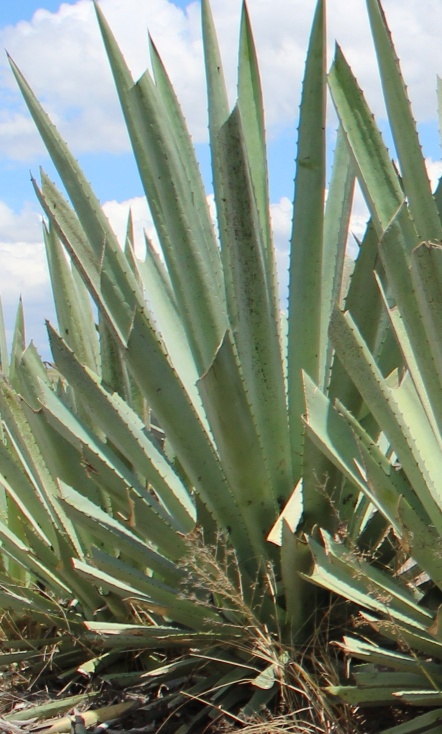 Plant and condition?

agave, spotted
